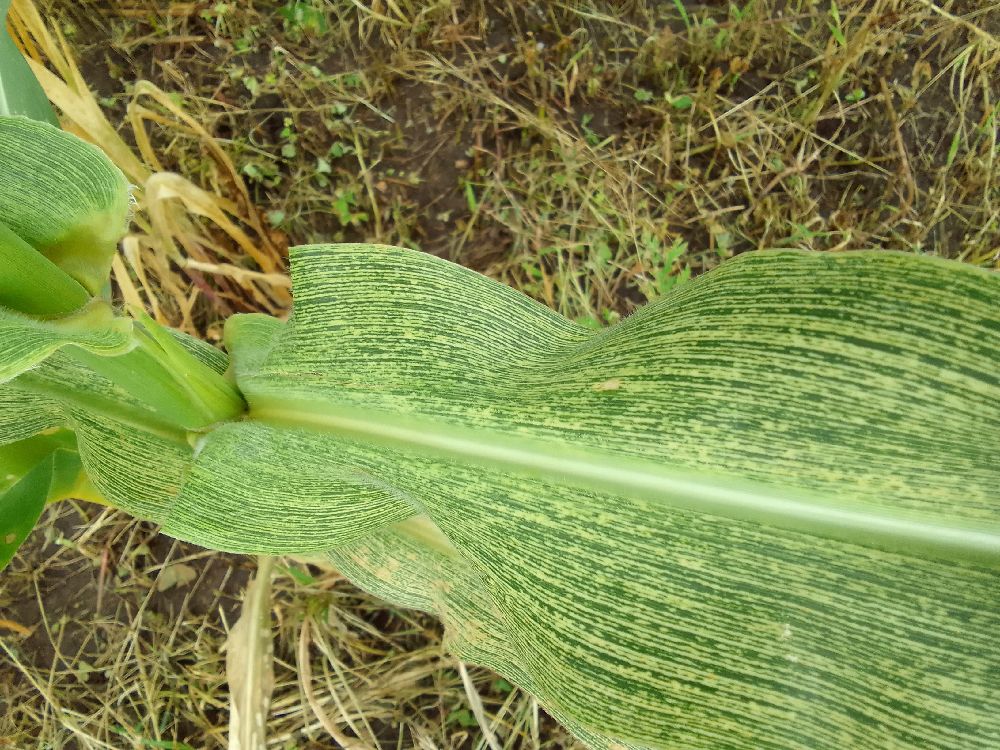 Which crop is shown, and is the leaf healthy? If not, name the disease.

maize, maize streak virus
